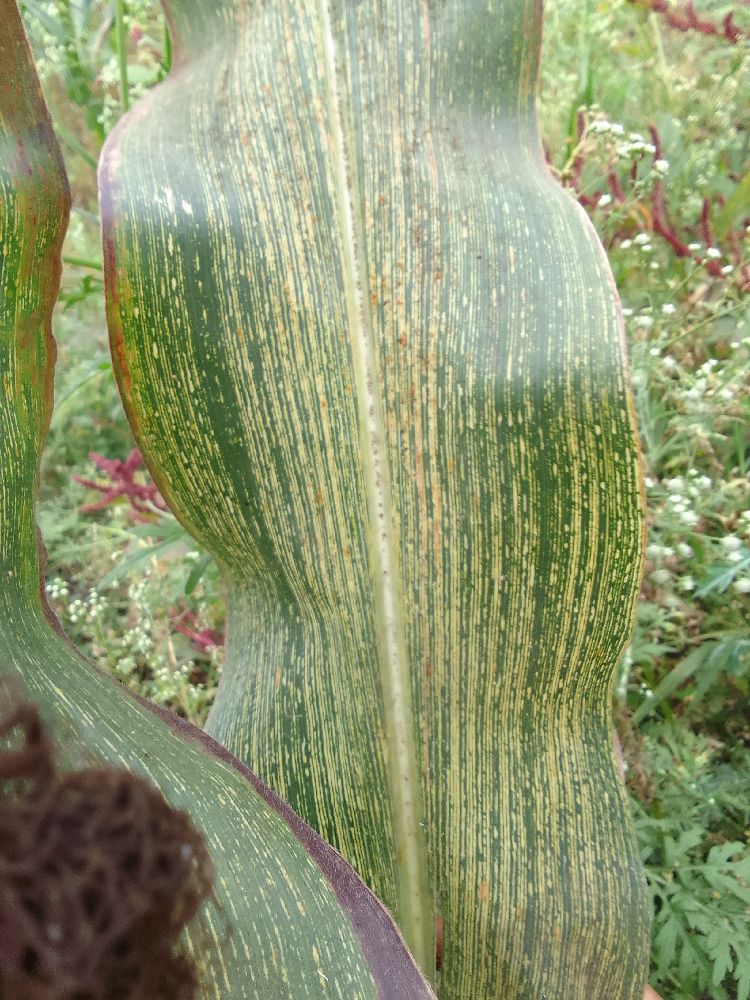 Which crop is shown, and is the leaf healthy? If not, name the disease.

maize, maize streak virus
